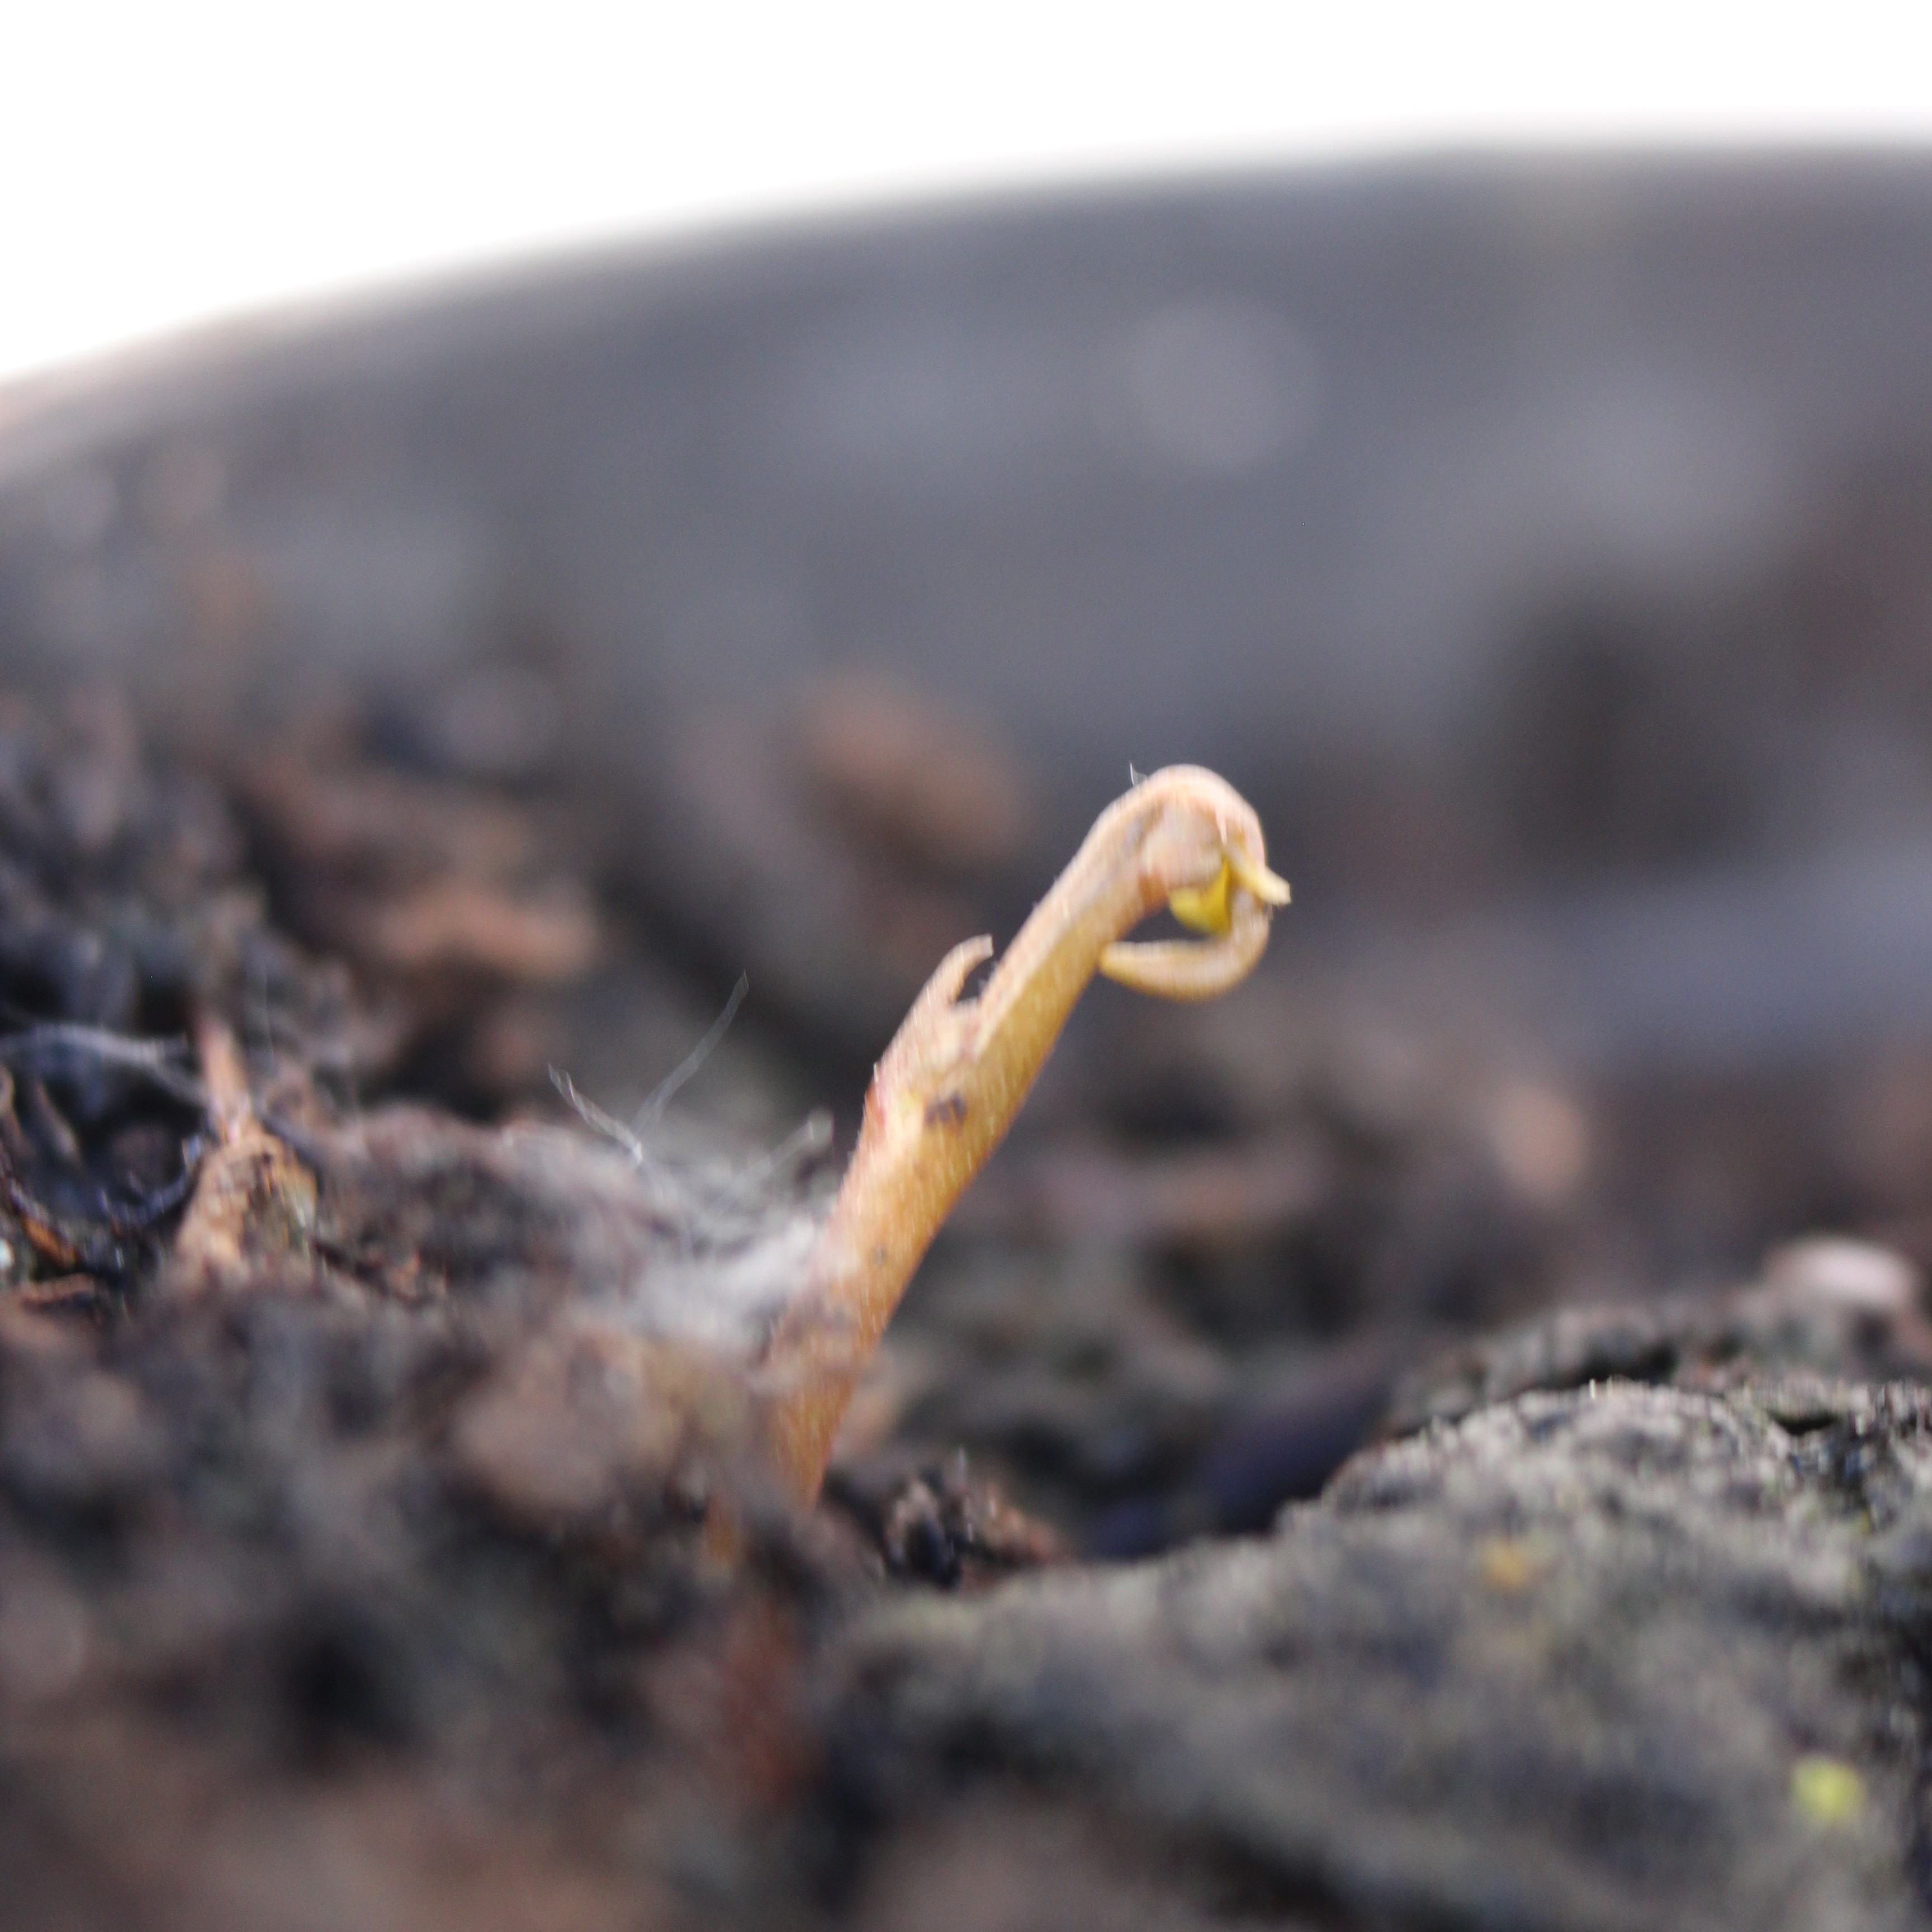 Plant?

Vicia sativa
